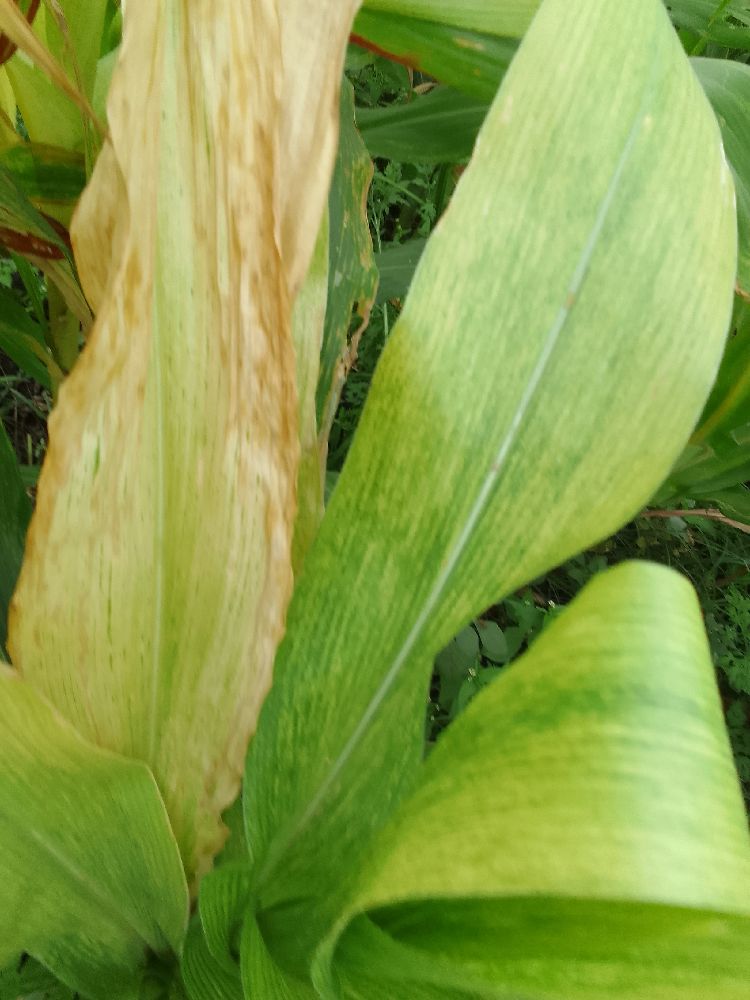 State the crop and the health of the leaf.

maize, maize lethal necrosis
